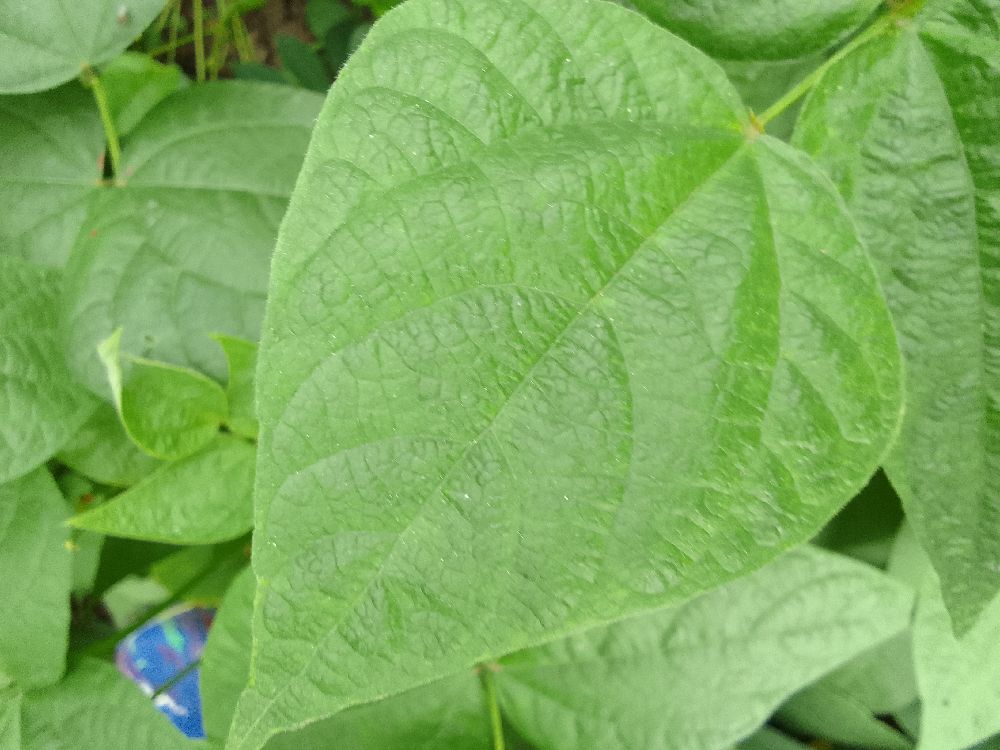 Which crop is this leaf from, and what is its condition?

common bean, healthy
